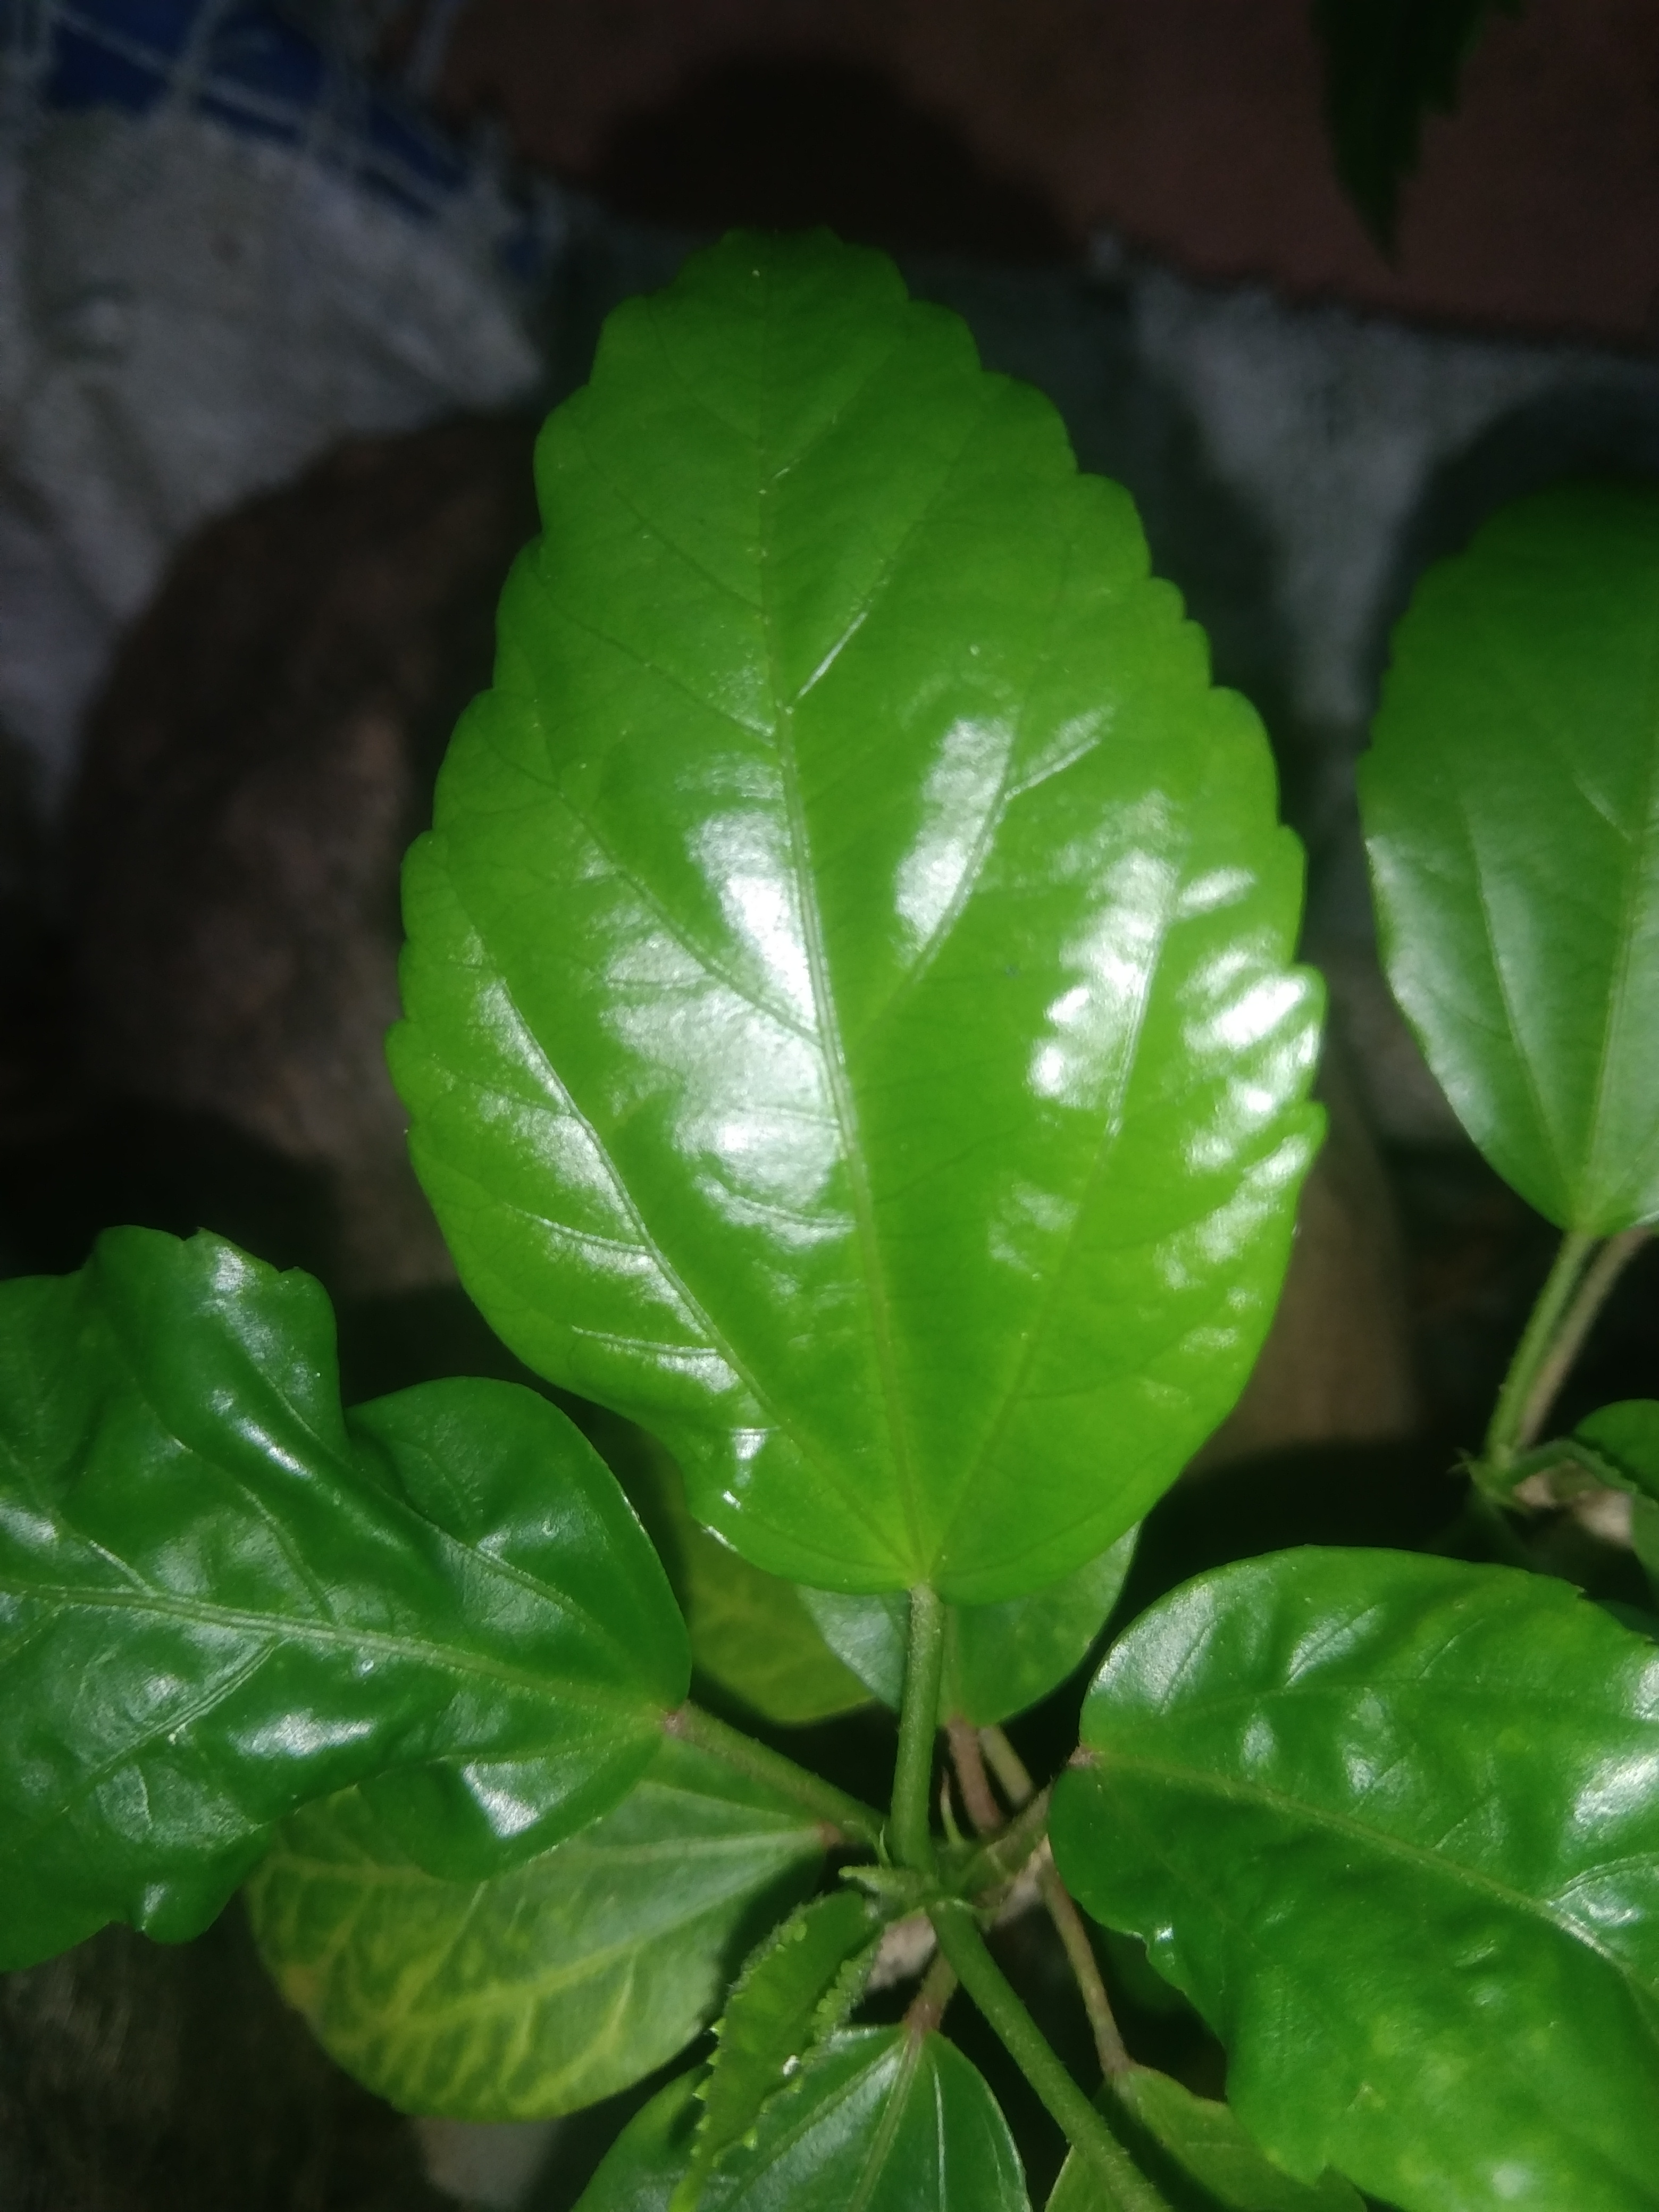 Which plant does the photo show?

hibiscus
